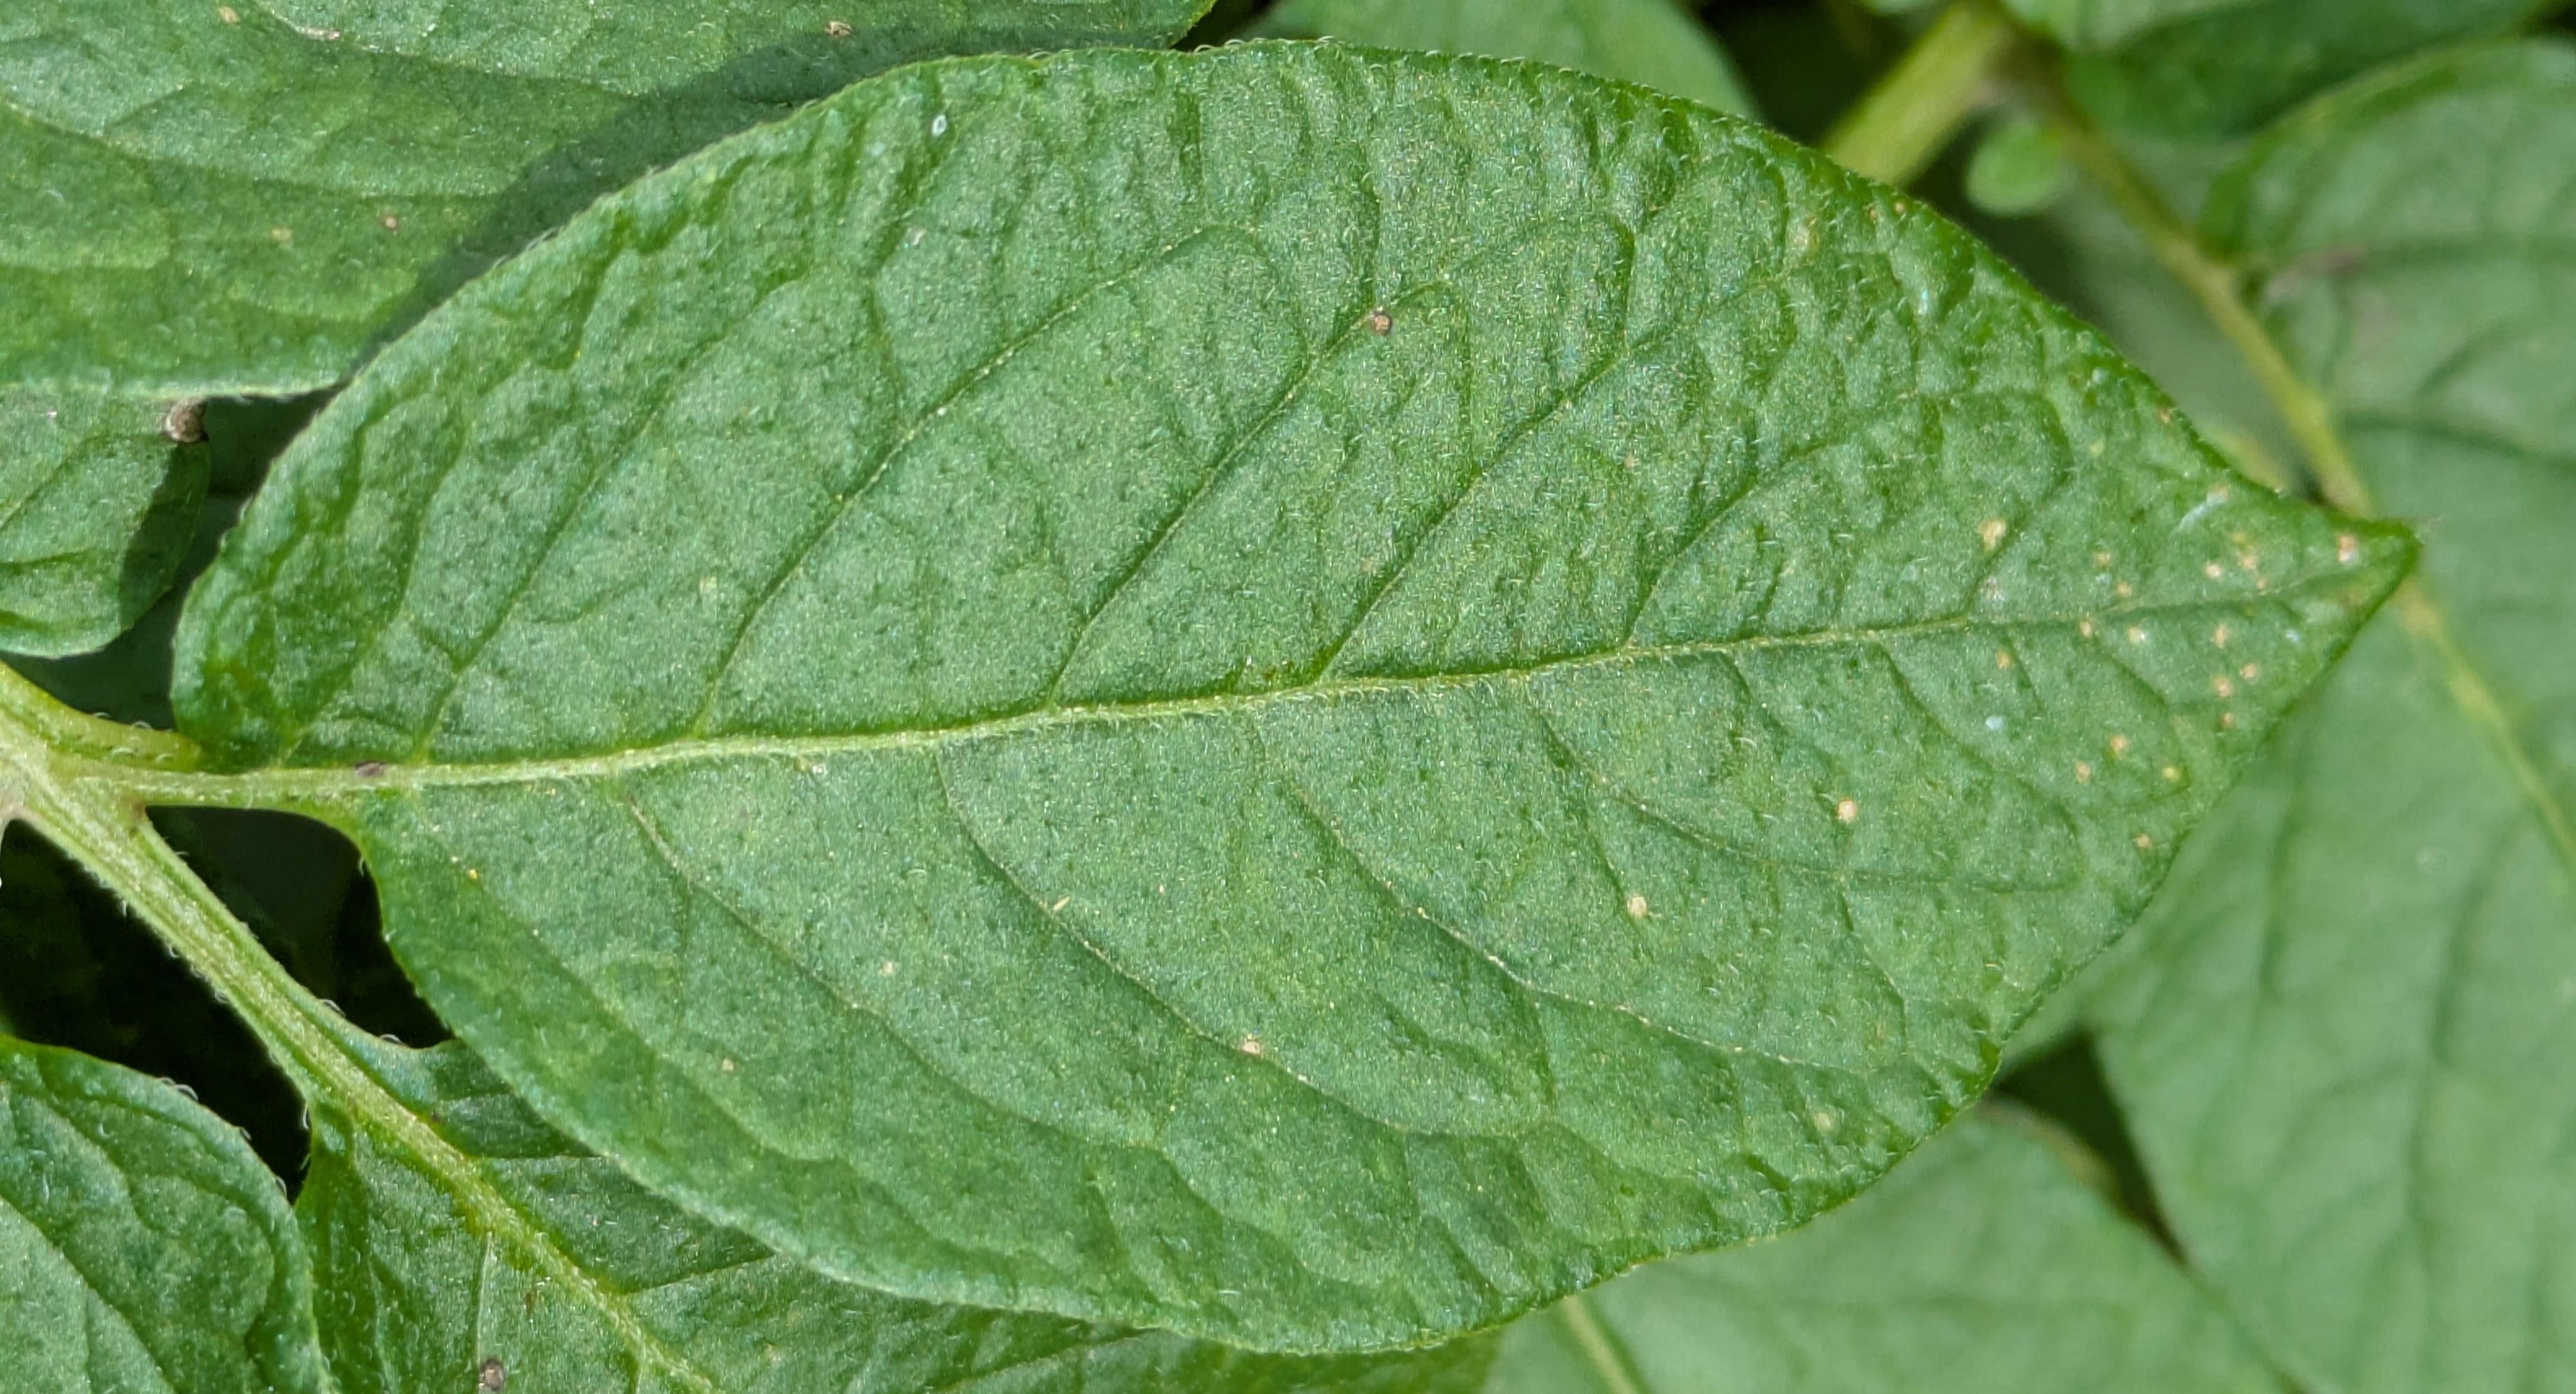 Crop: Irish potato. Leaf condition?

healthy
